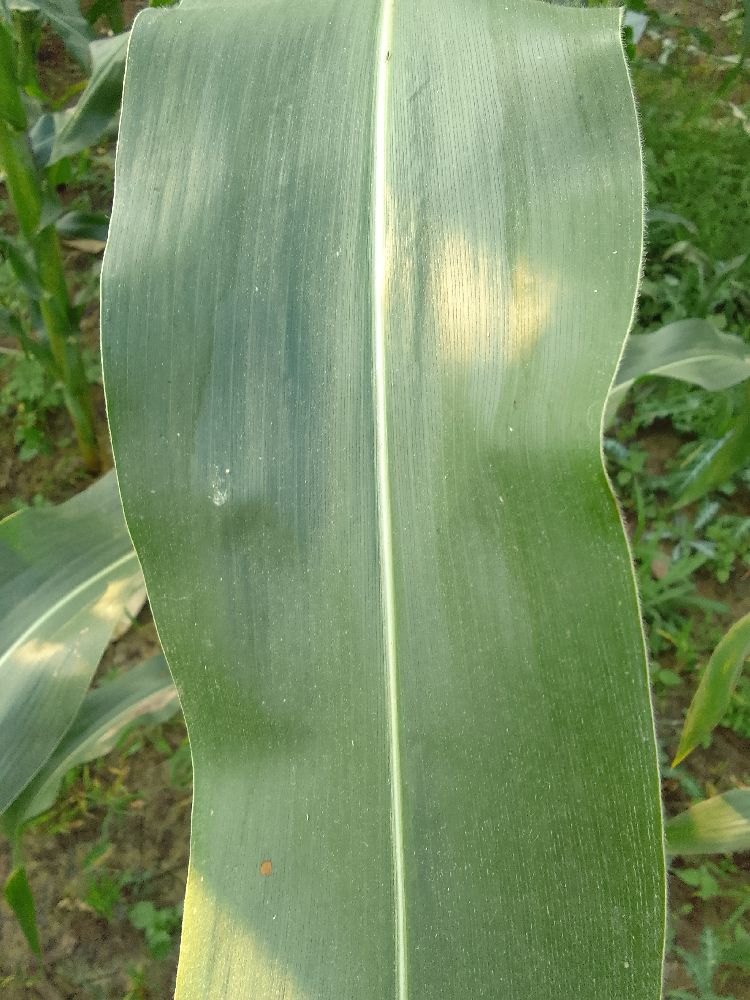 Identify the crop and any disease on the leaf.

maize, healthy
